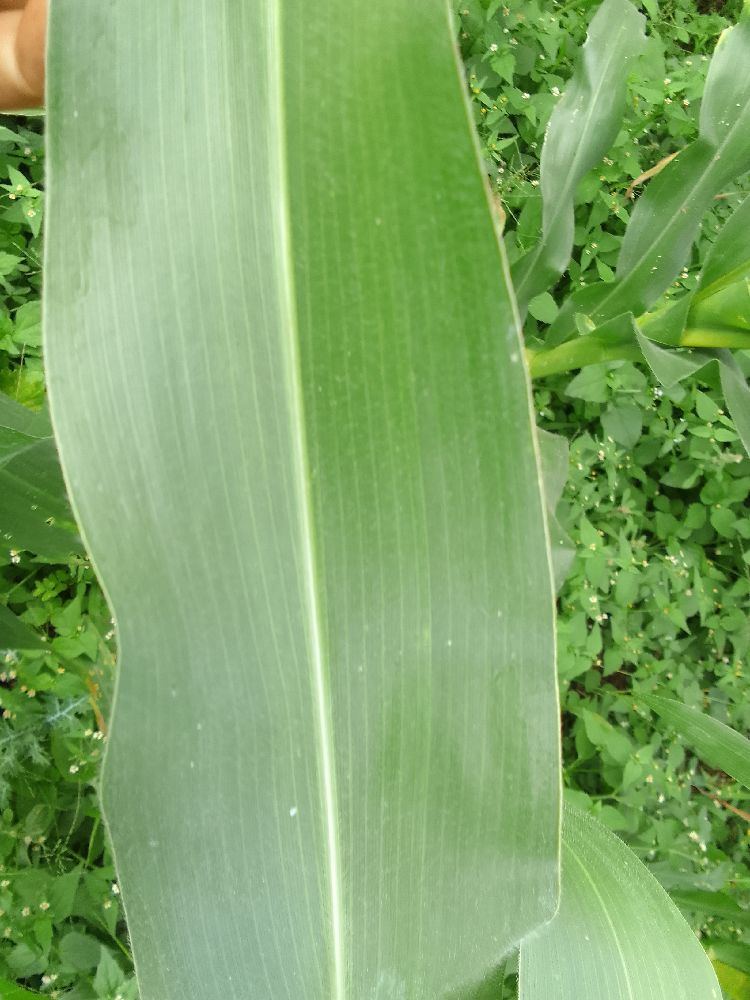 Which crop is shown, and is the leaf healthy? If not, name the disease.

maize, healthy
